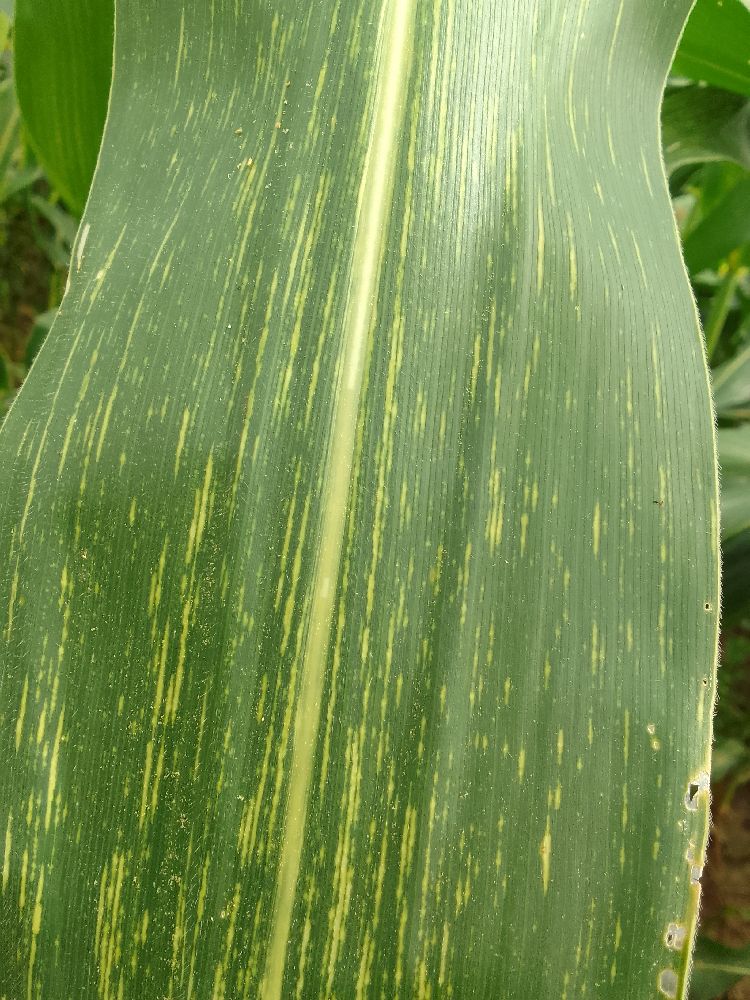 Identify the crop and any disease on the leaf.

maize, maize streak virus
